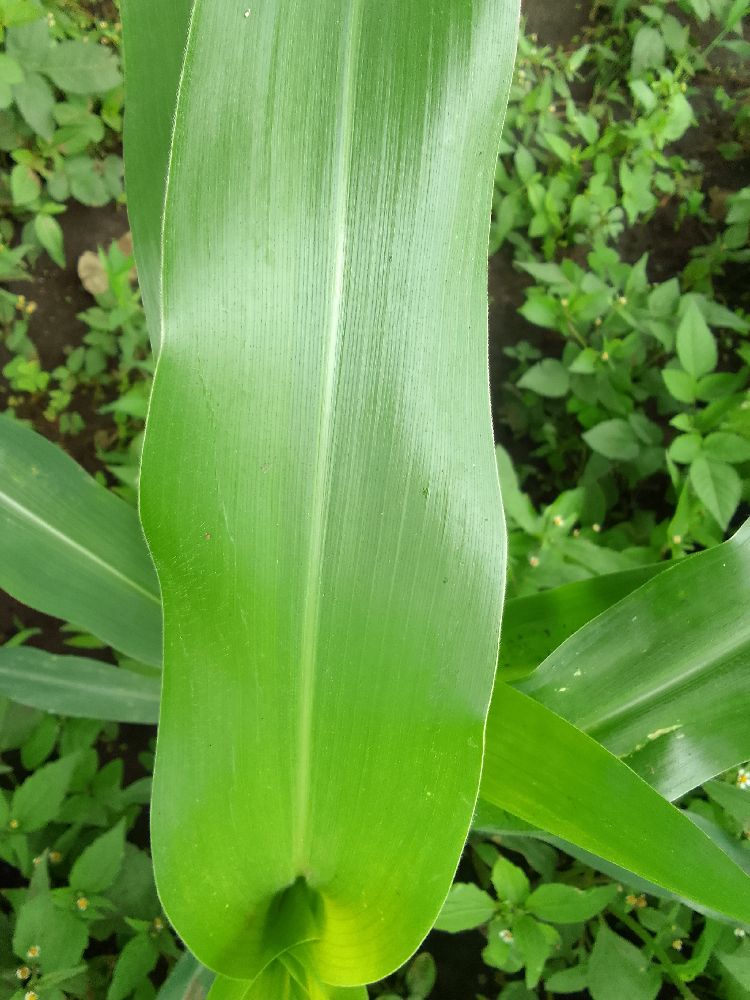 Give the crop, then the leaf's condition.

maize, healthy
